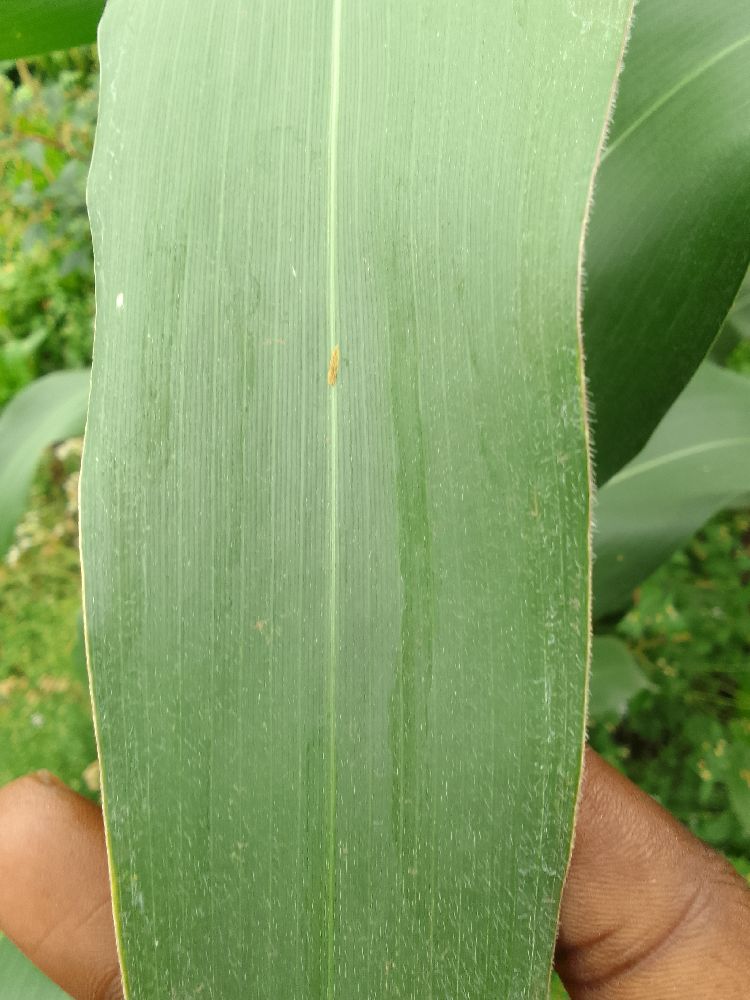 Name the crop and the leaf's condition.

maize, healthy
